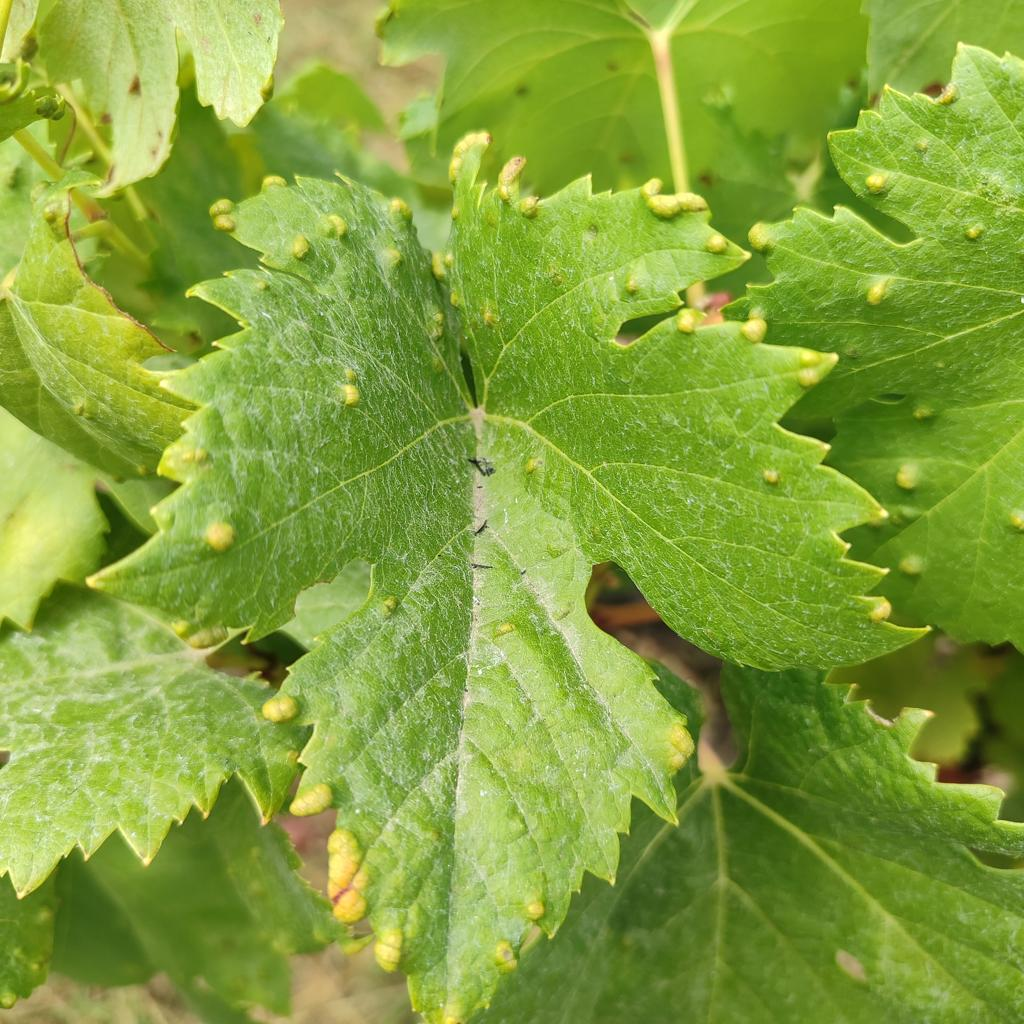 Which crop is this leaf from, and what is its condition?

grapevine, erineum mite
